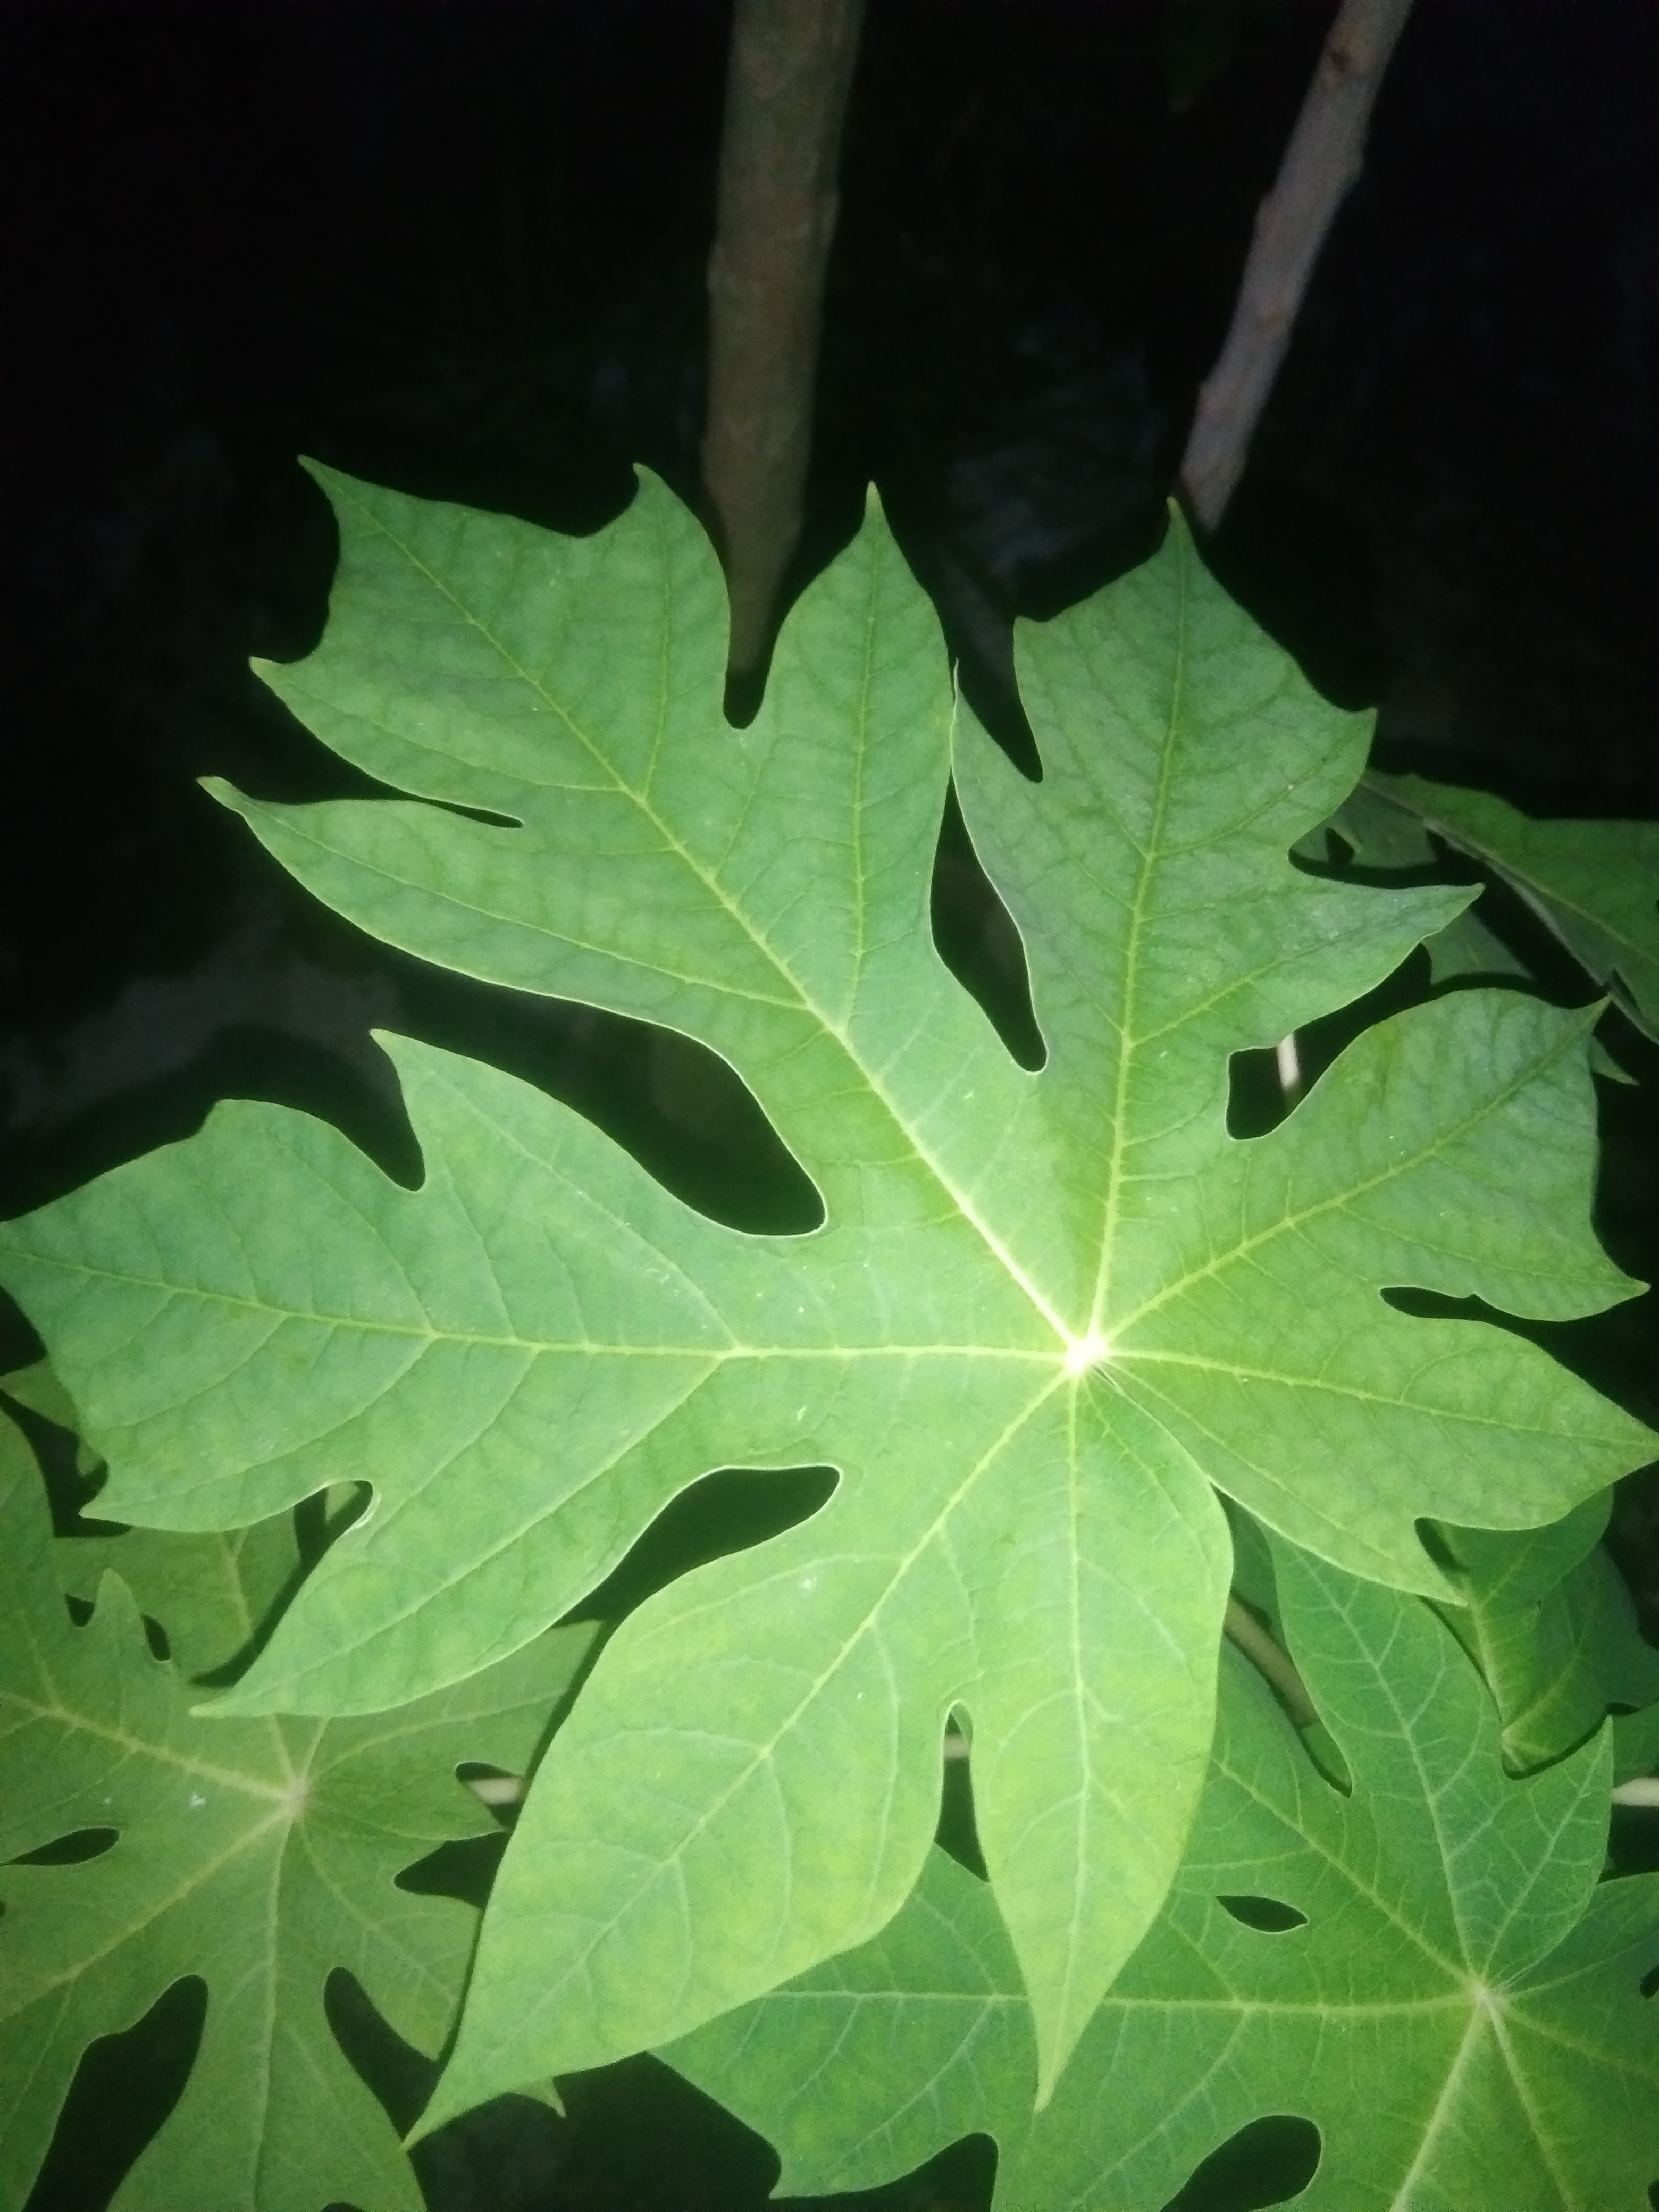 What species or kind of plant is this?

papaya
